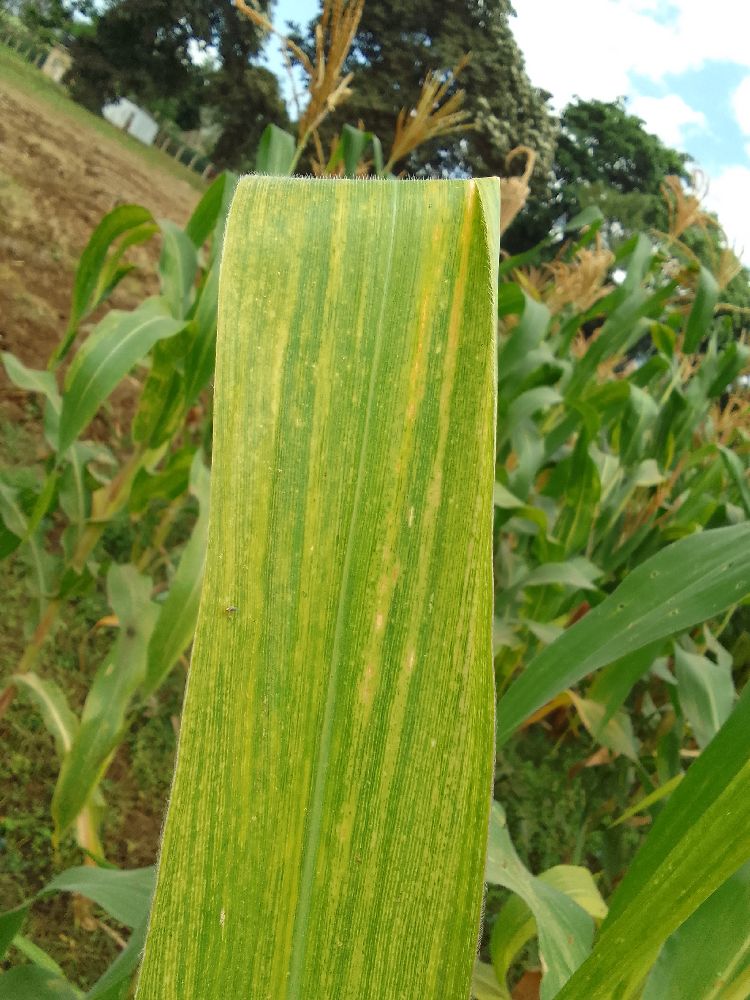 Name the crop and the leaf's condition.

maize, maize lethal necrosis
